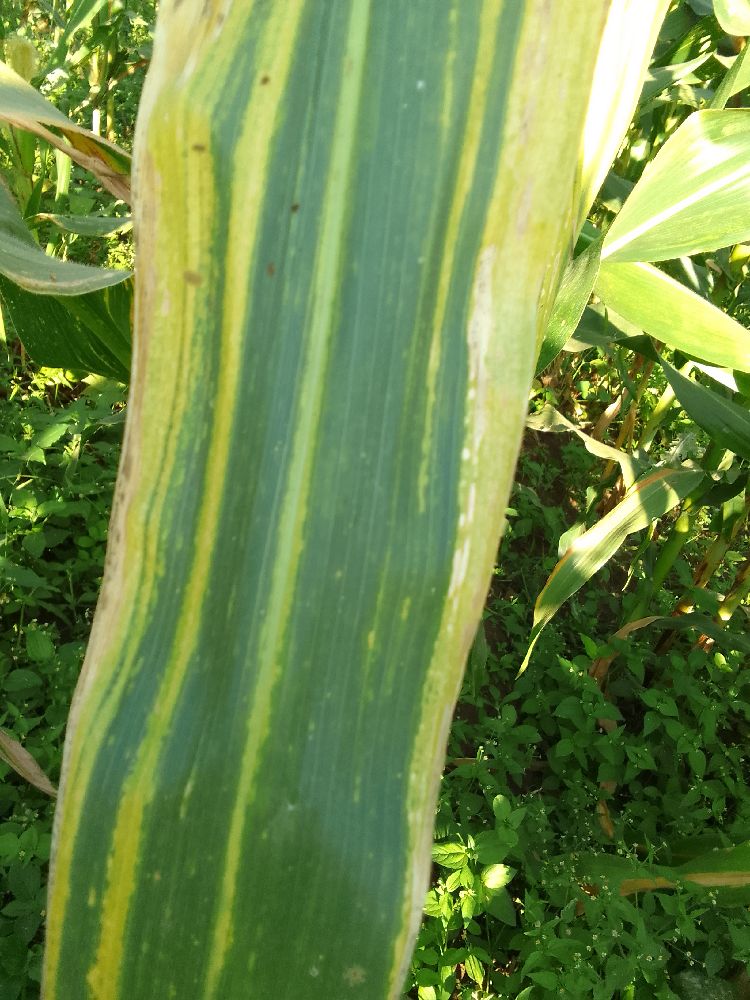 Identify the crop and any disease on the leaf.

maize, maize lethal necrosis
